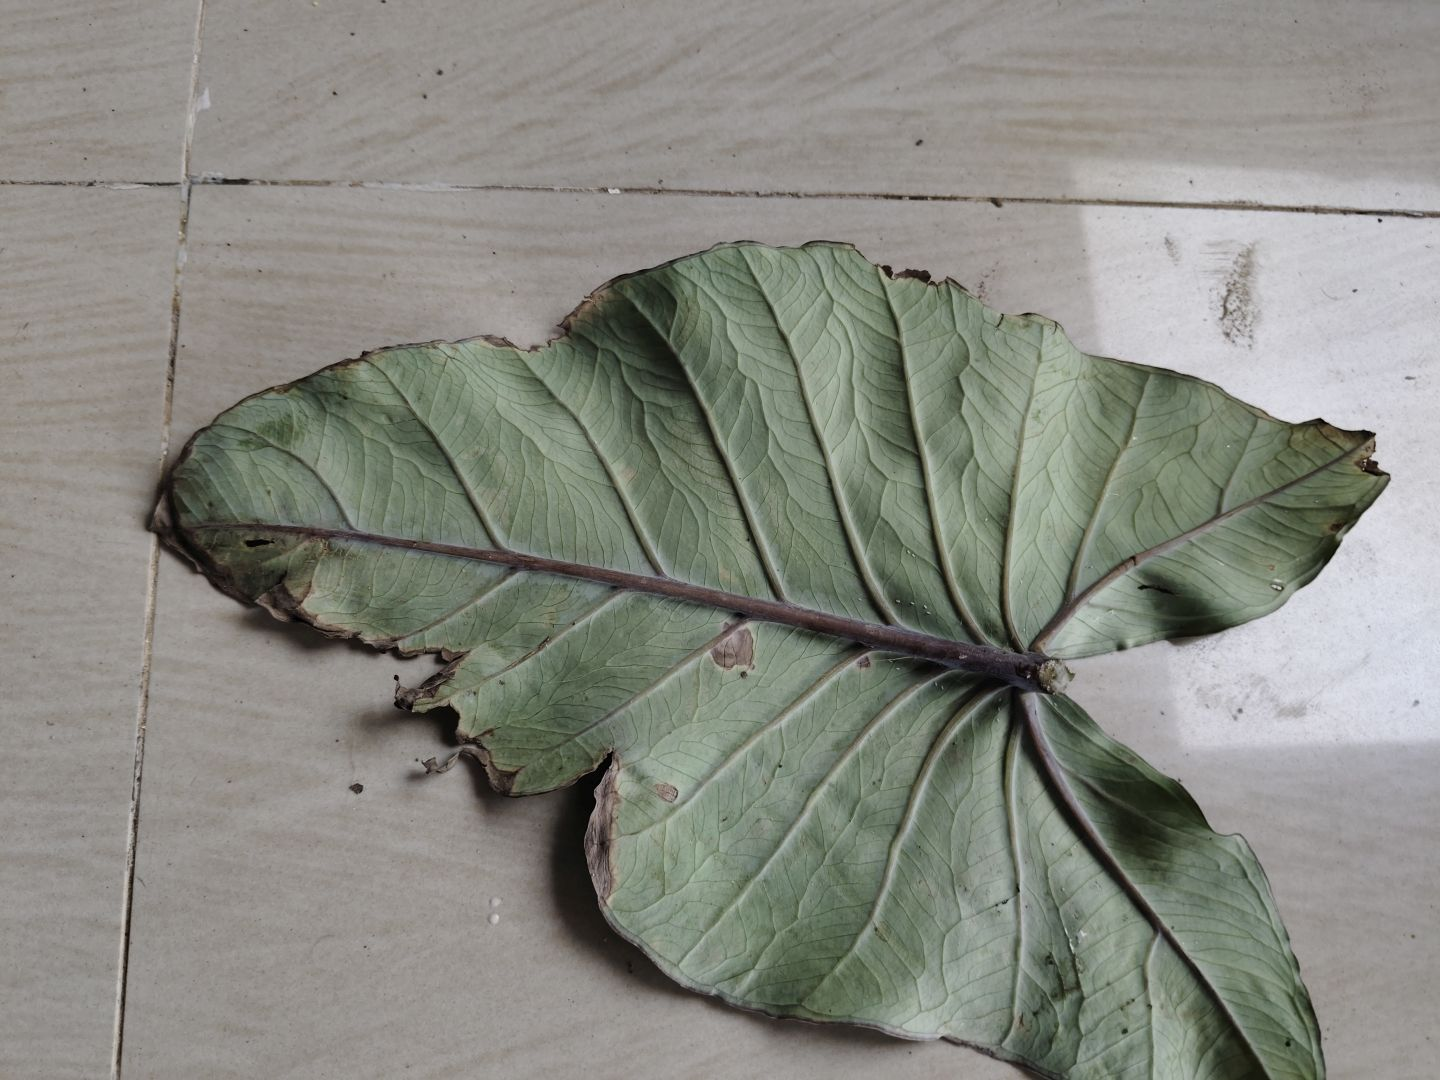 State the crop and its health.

taro, leaf blight
